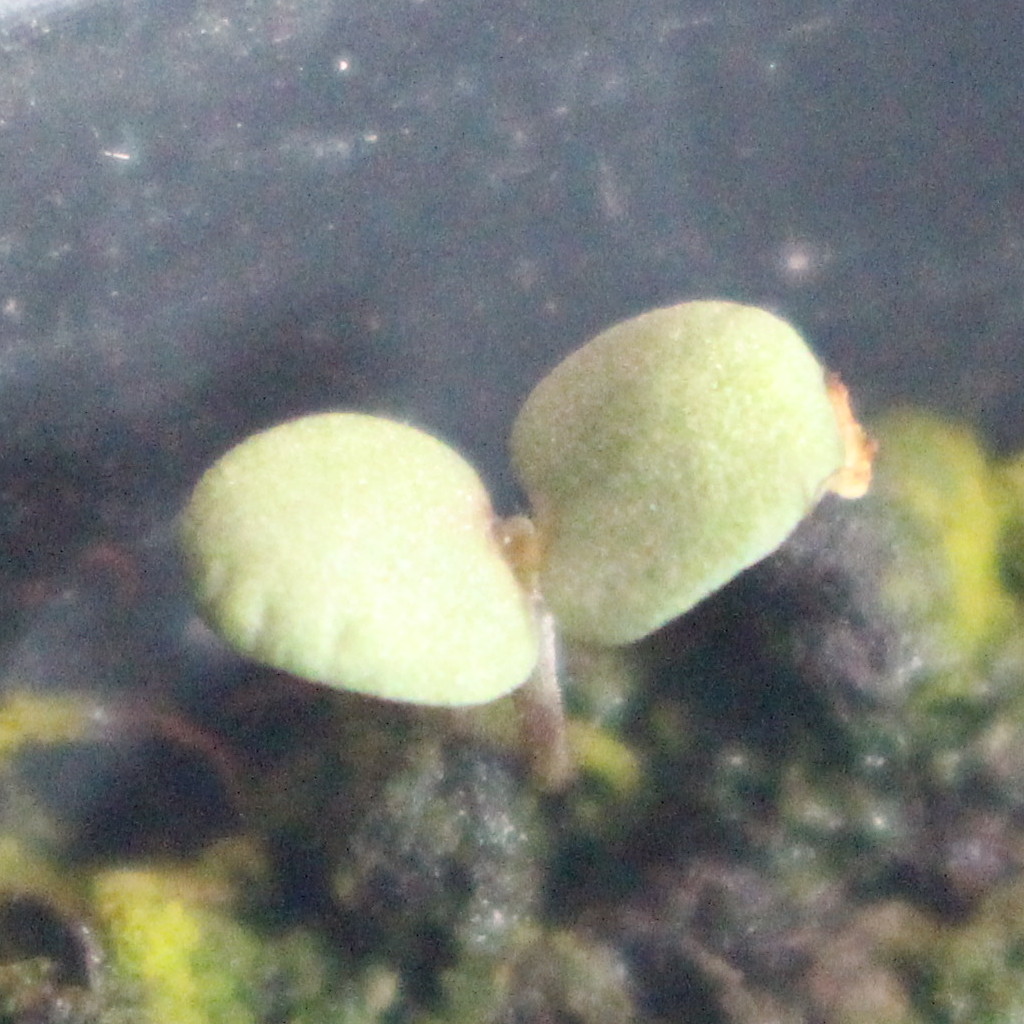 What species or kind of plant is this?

Veronica persica
